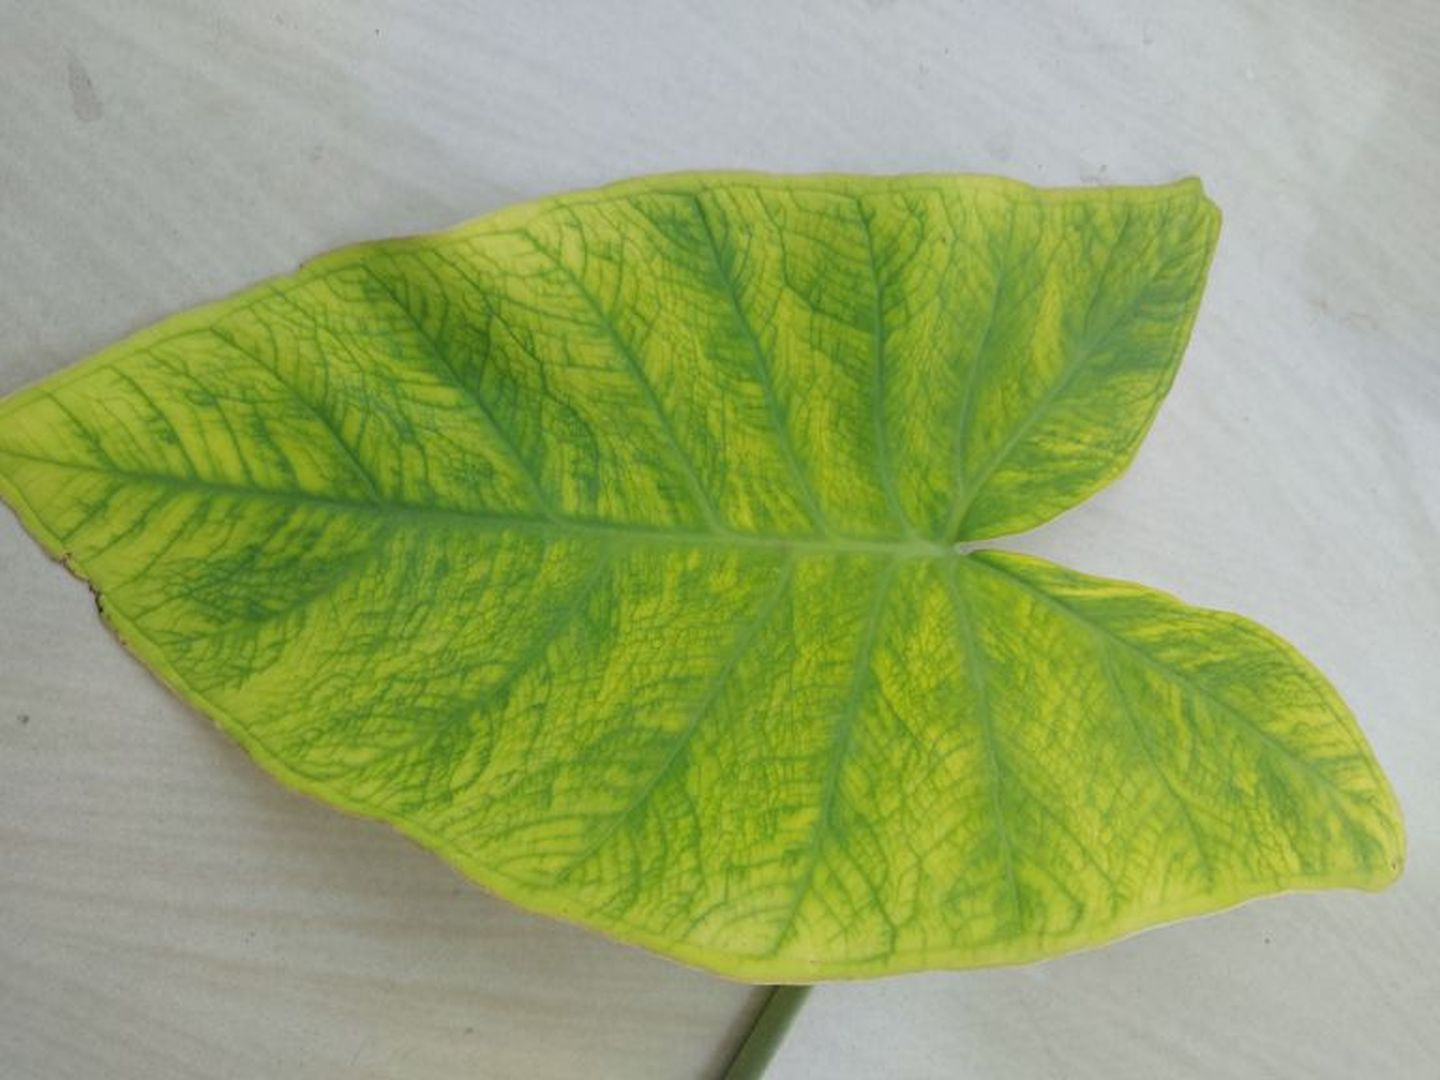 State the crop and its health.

taro, mosaic
